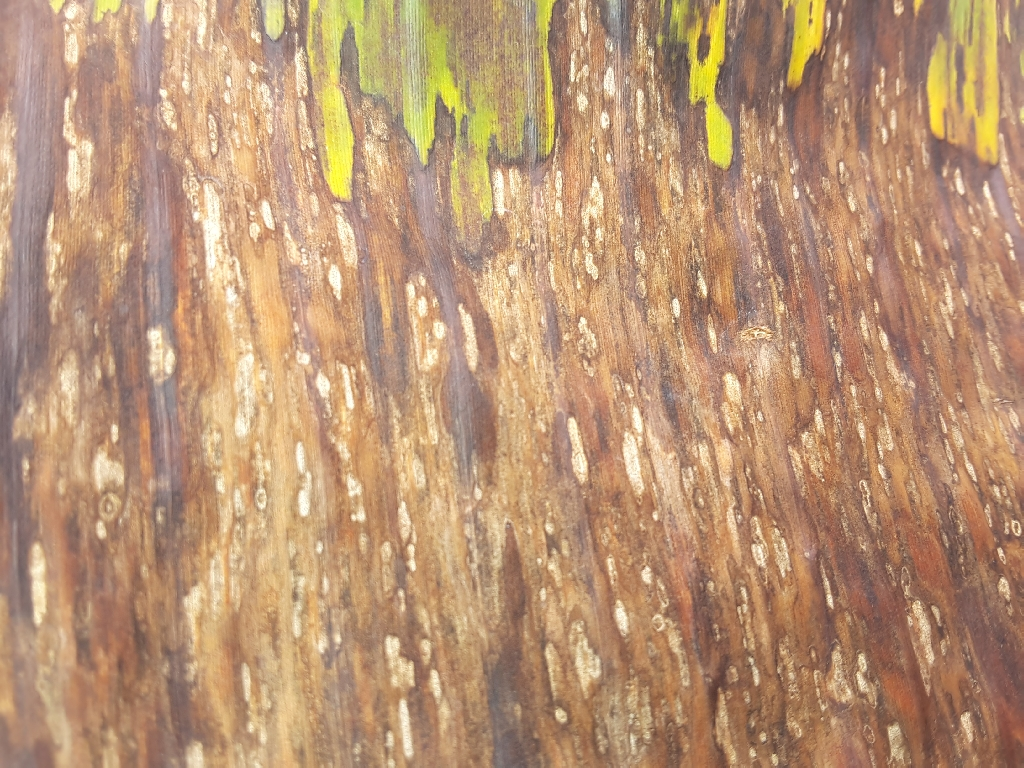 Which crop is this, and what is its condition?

banana, black sigatoka
